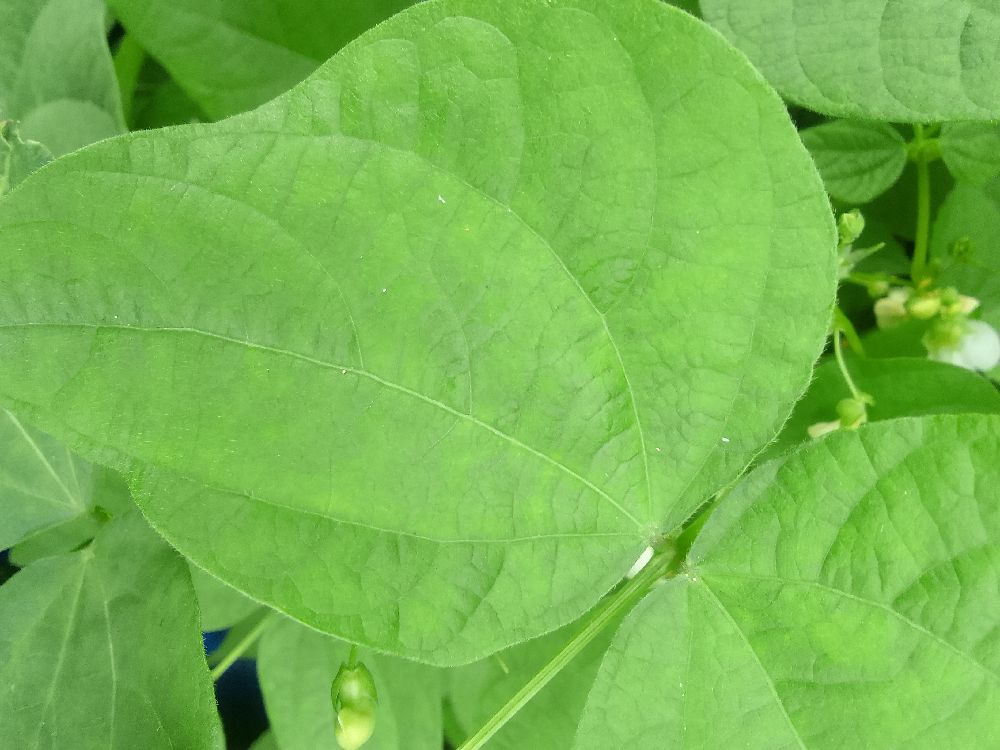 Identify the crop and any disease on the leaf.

common bean, healthy
